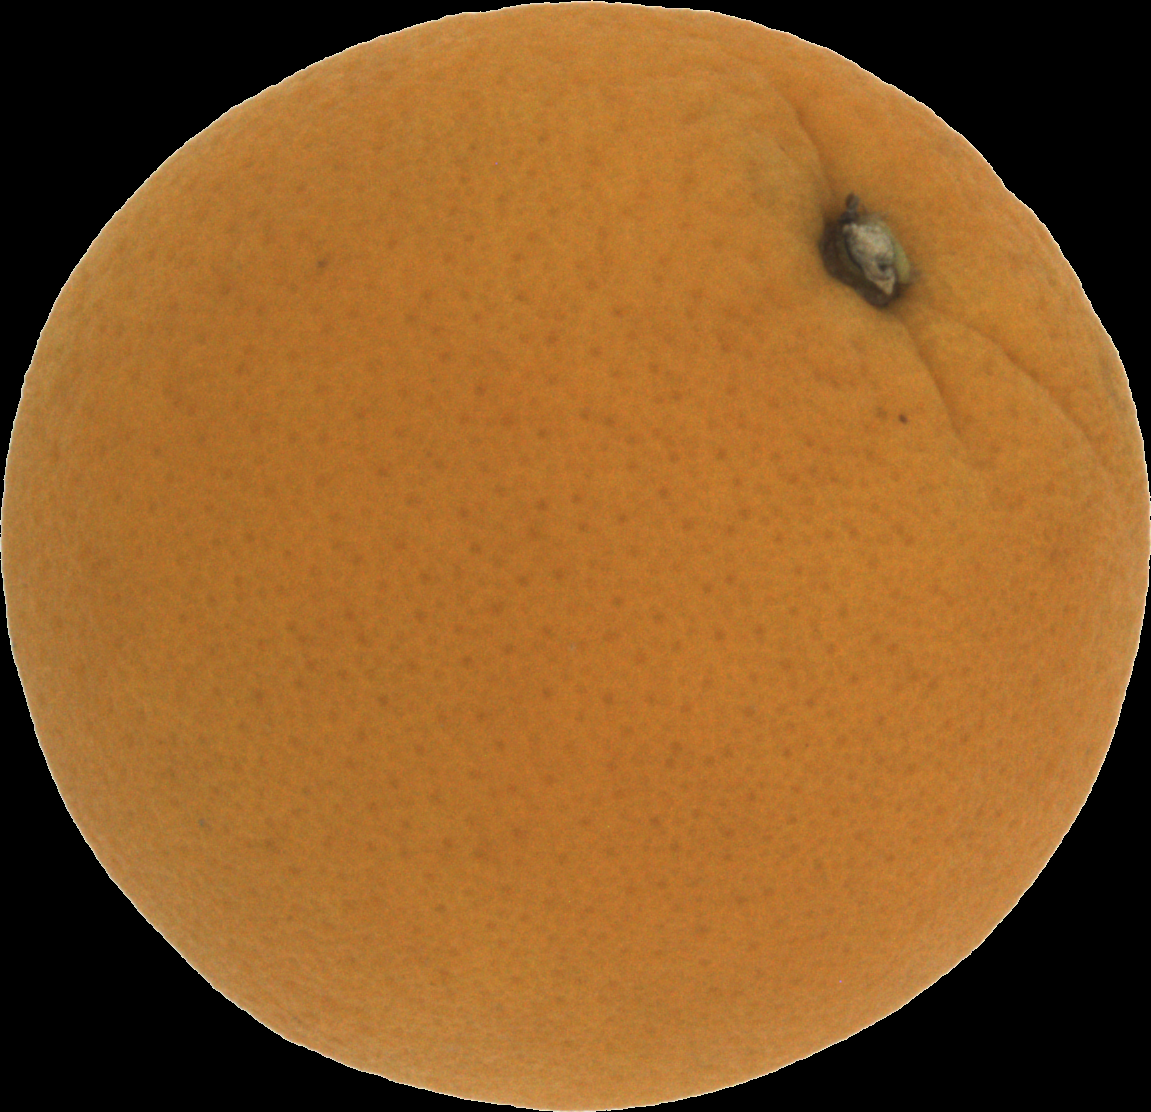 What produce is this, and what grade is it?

orange, good
